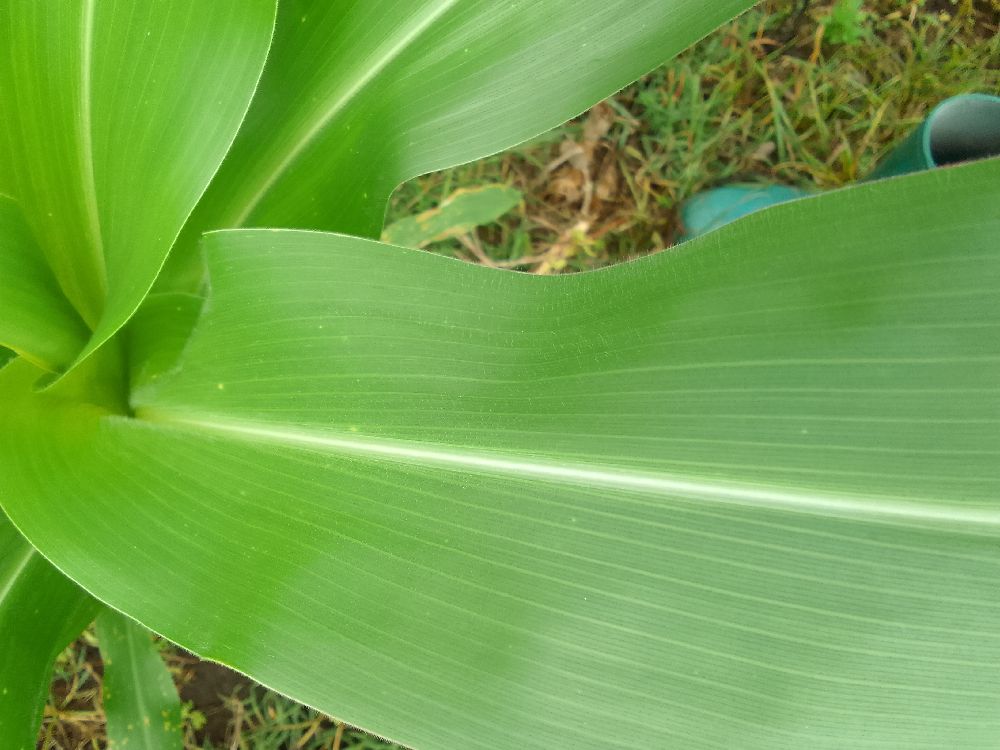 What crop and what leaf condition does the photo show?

maize, healthy
